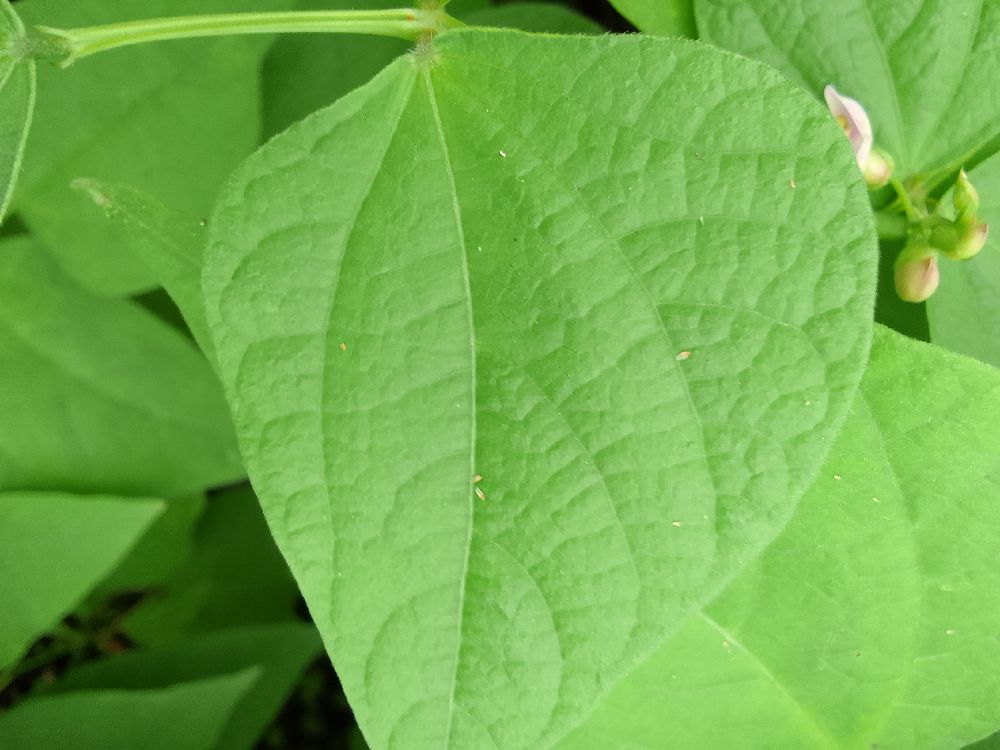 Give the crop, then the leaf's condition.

common bean, healthy
